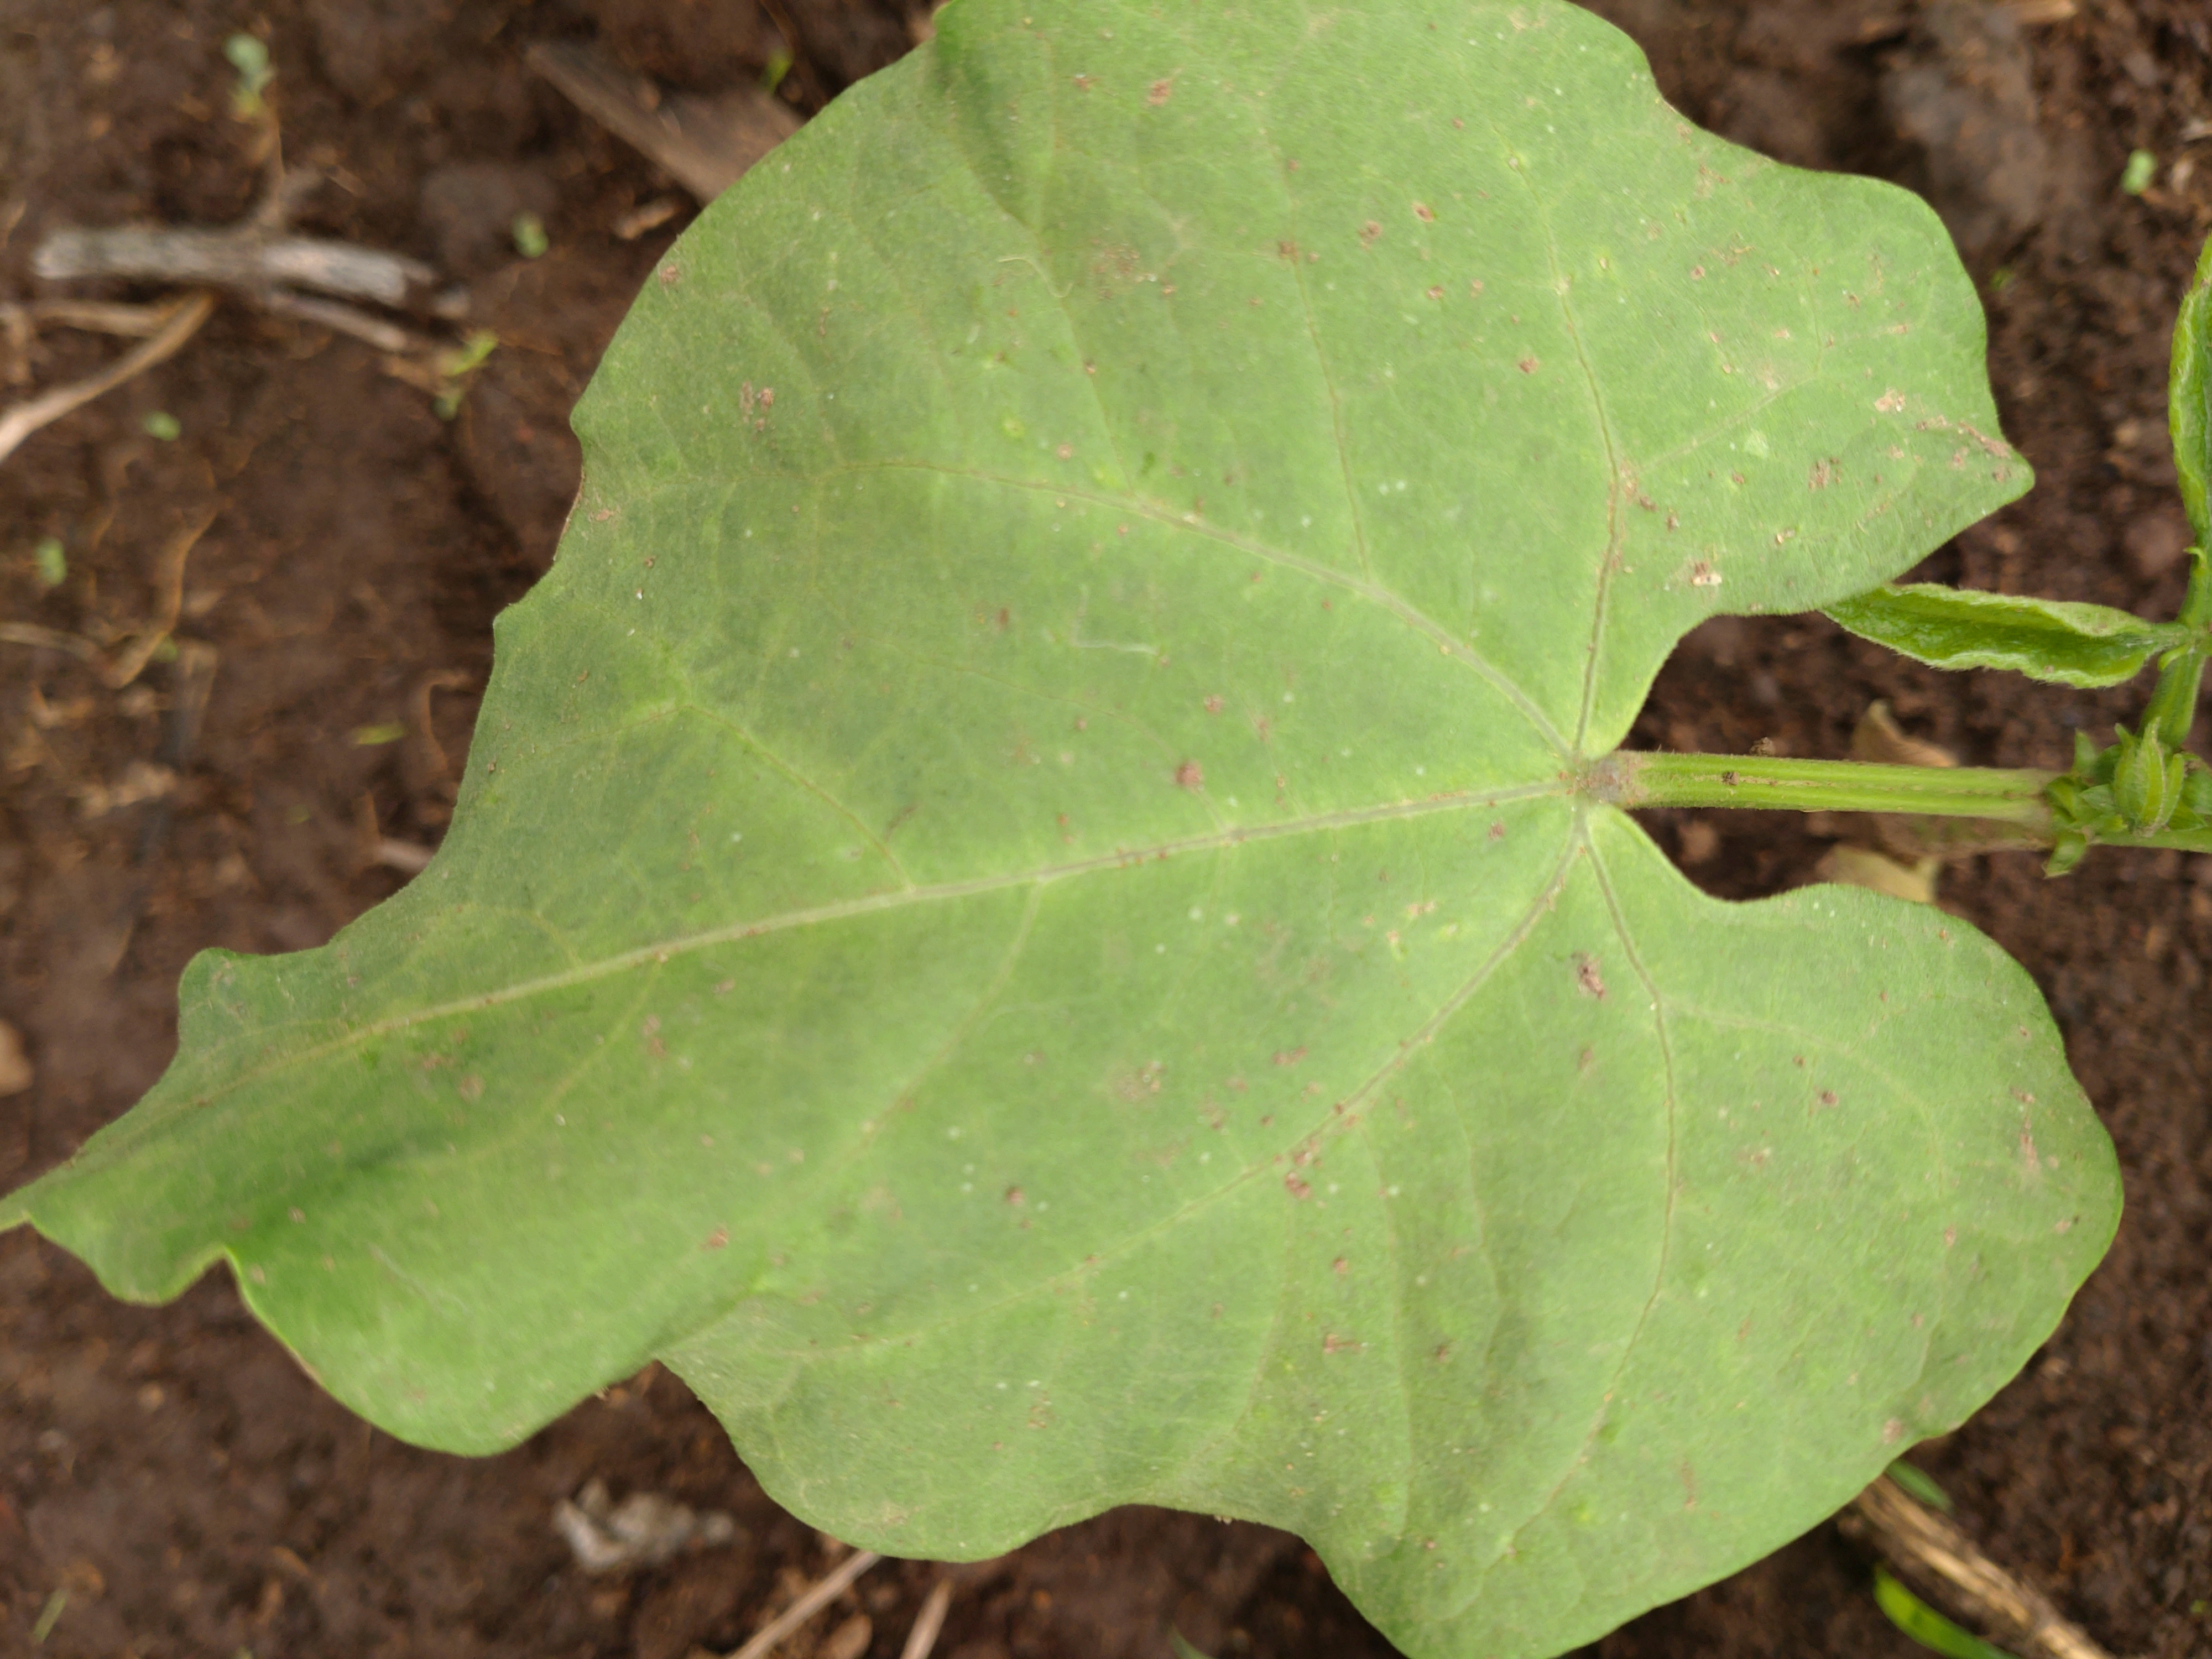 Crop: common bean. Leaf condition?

healthy
